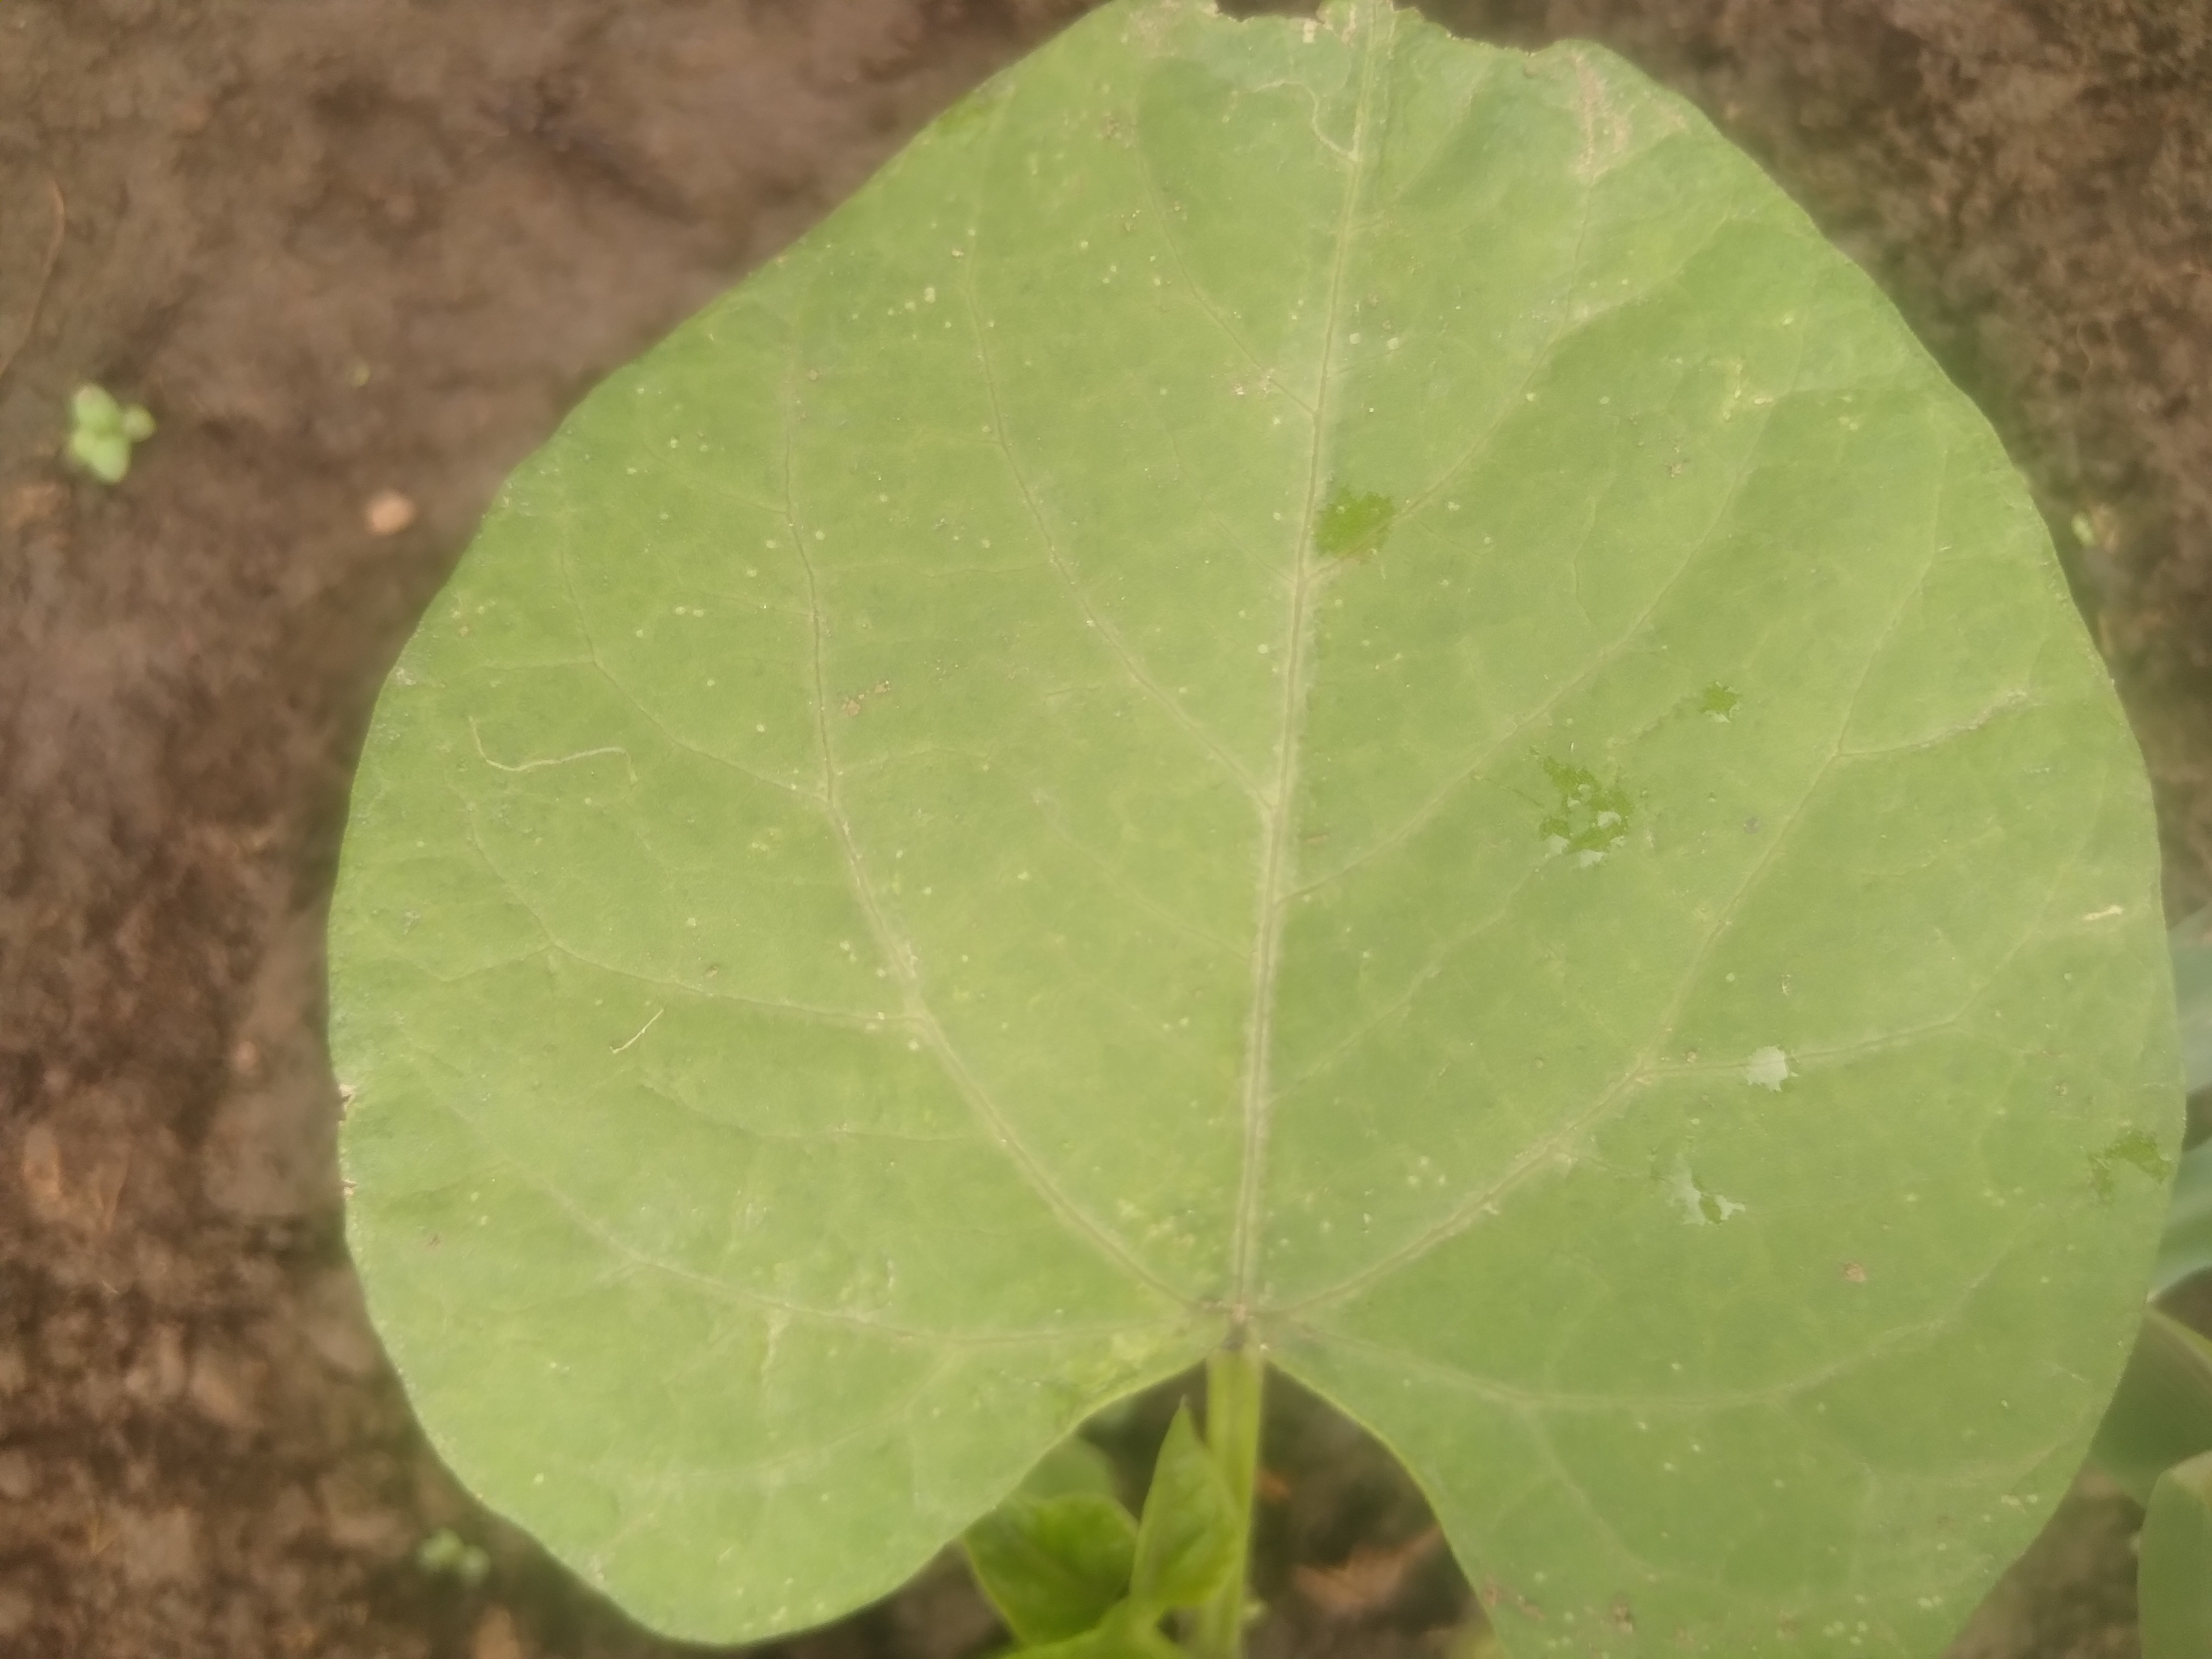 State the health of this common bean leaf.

healthy
